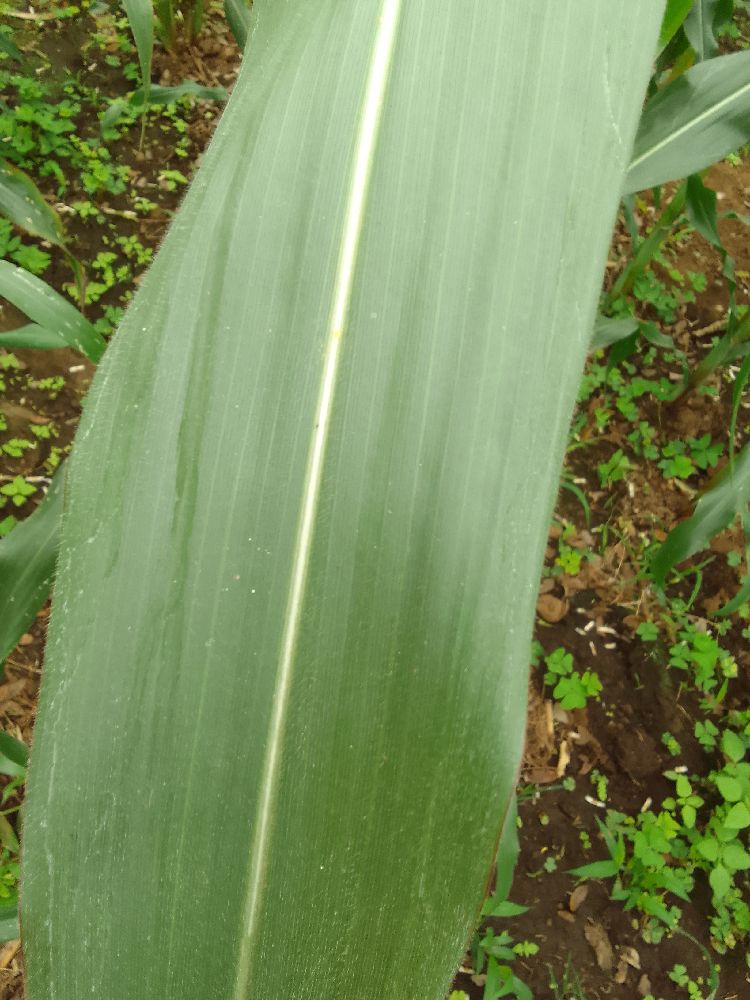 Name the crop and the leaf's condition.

maize, healthy
